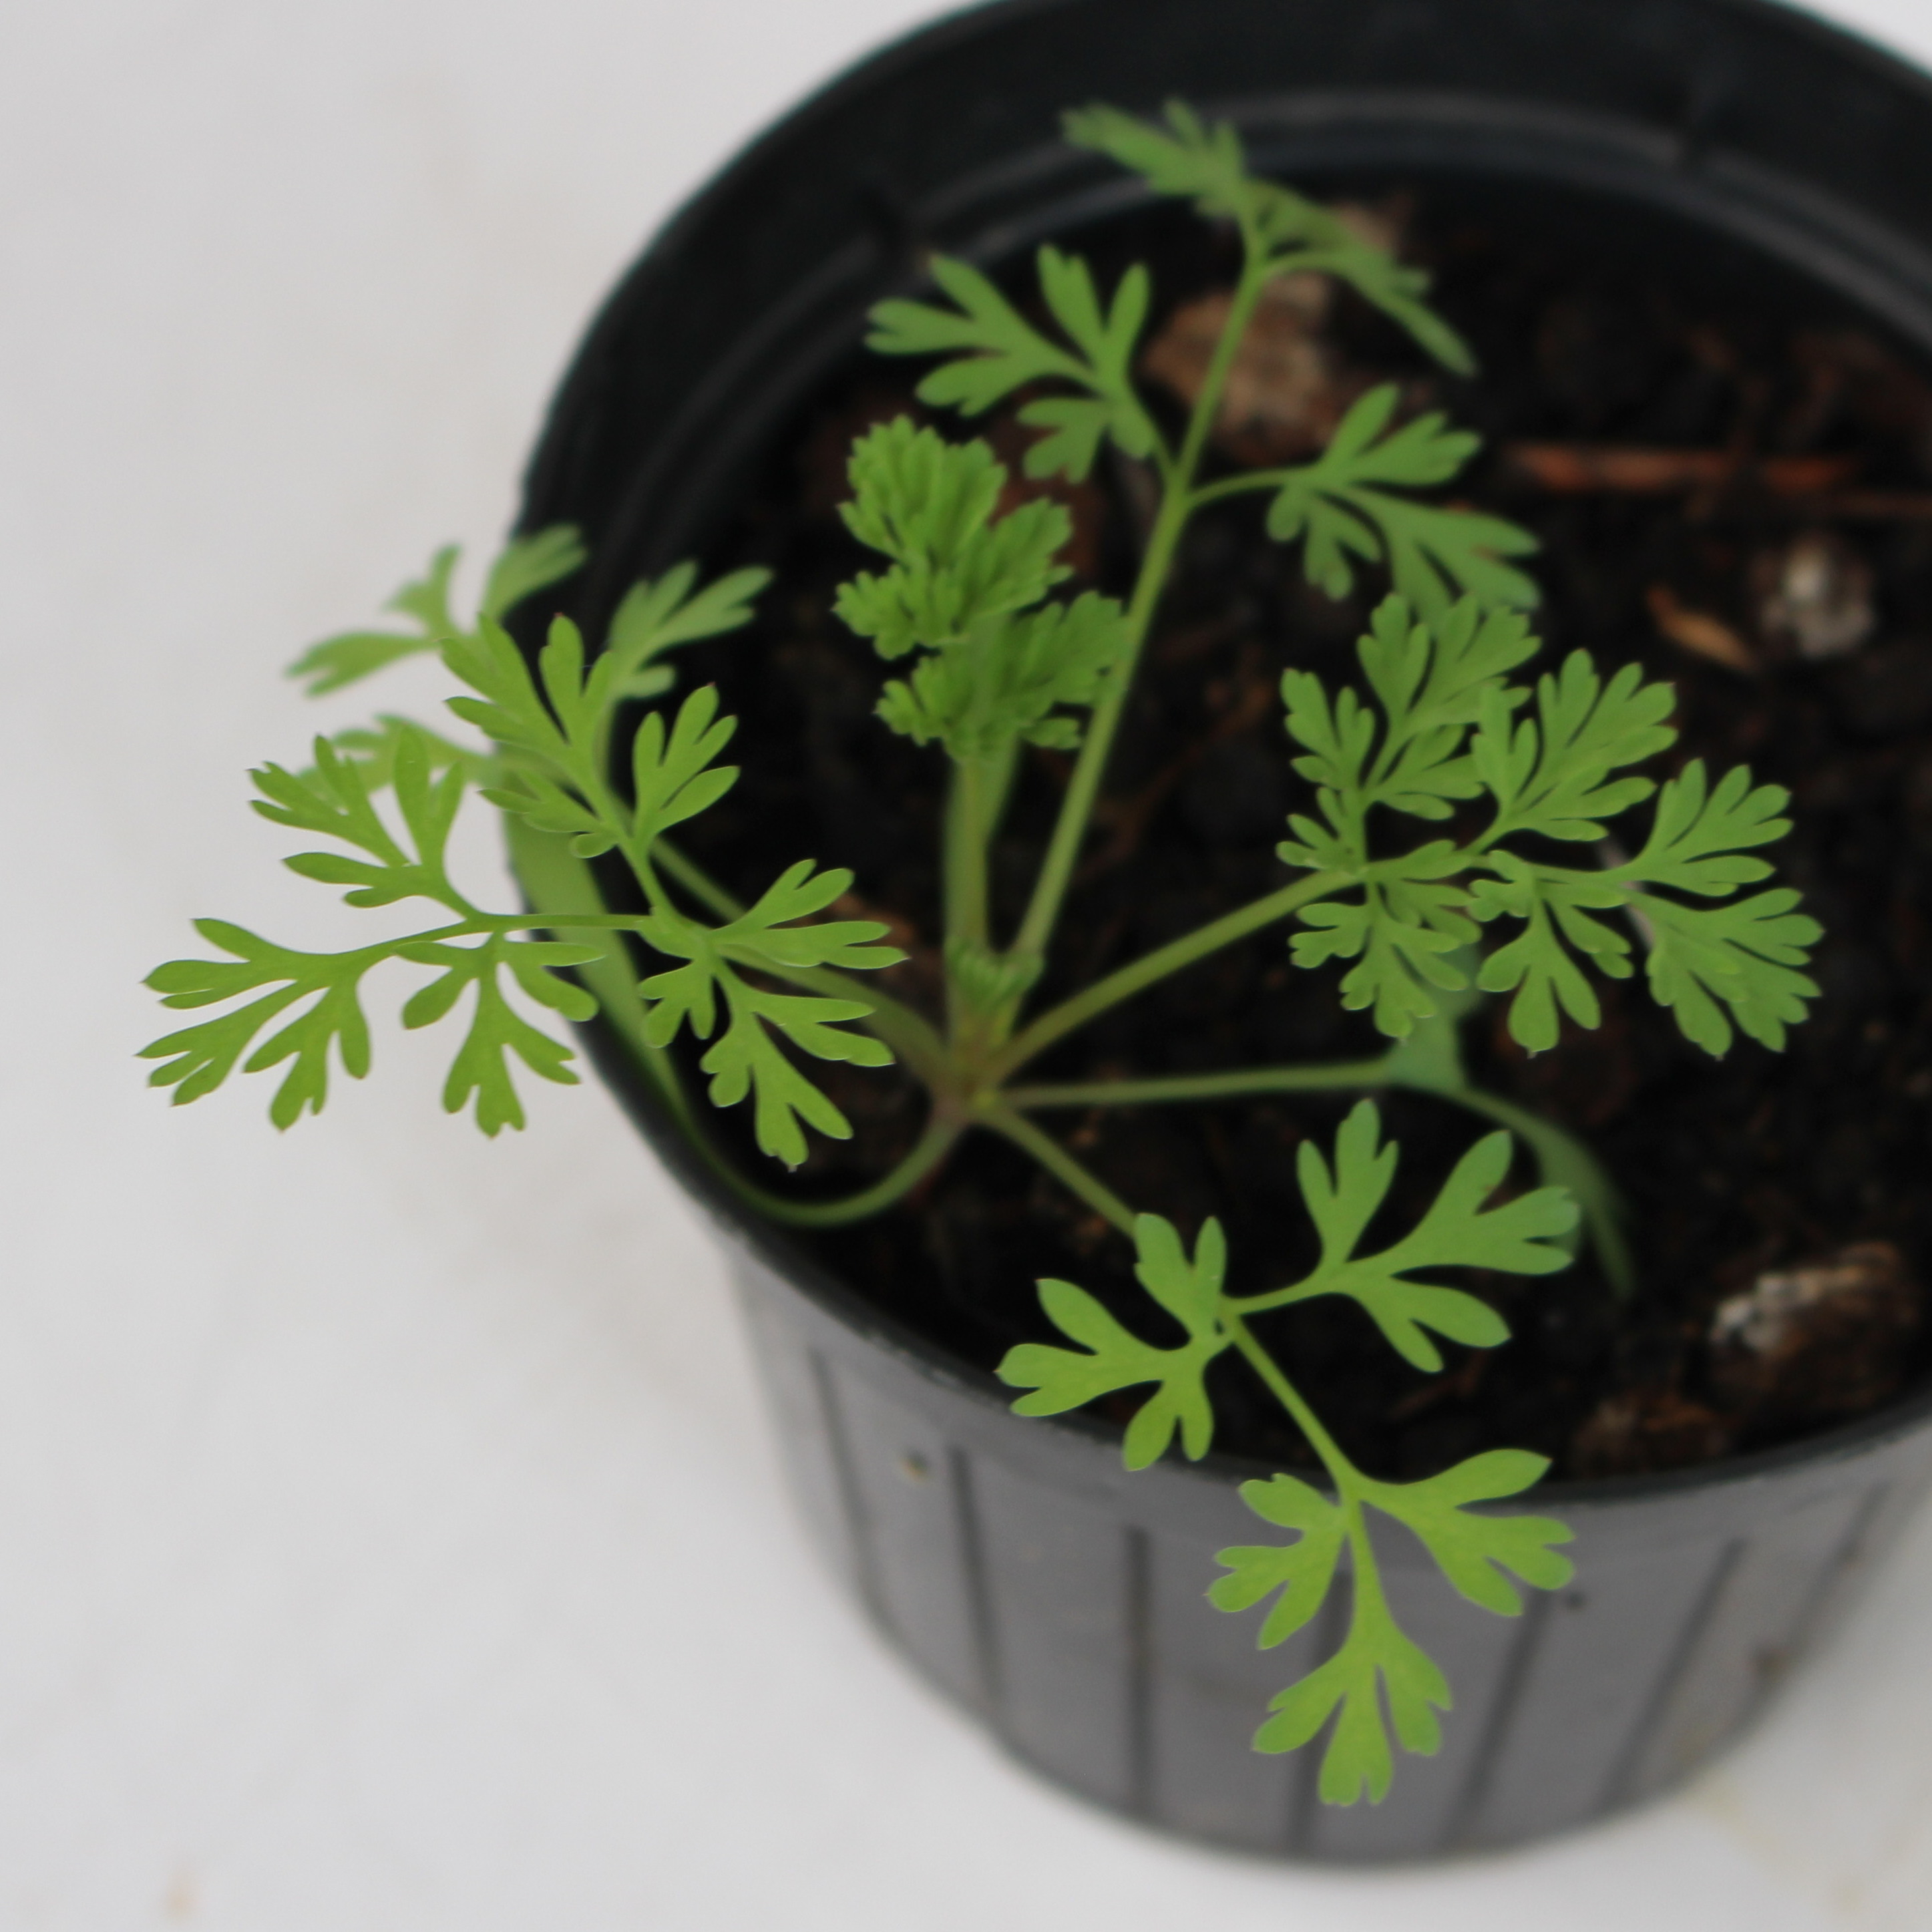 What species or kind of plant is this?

Fumaria officinalis
